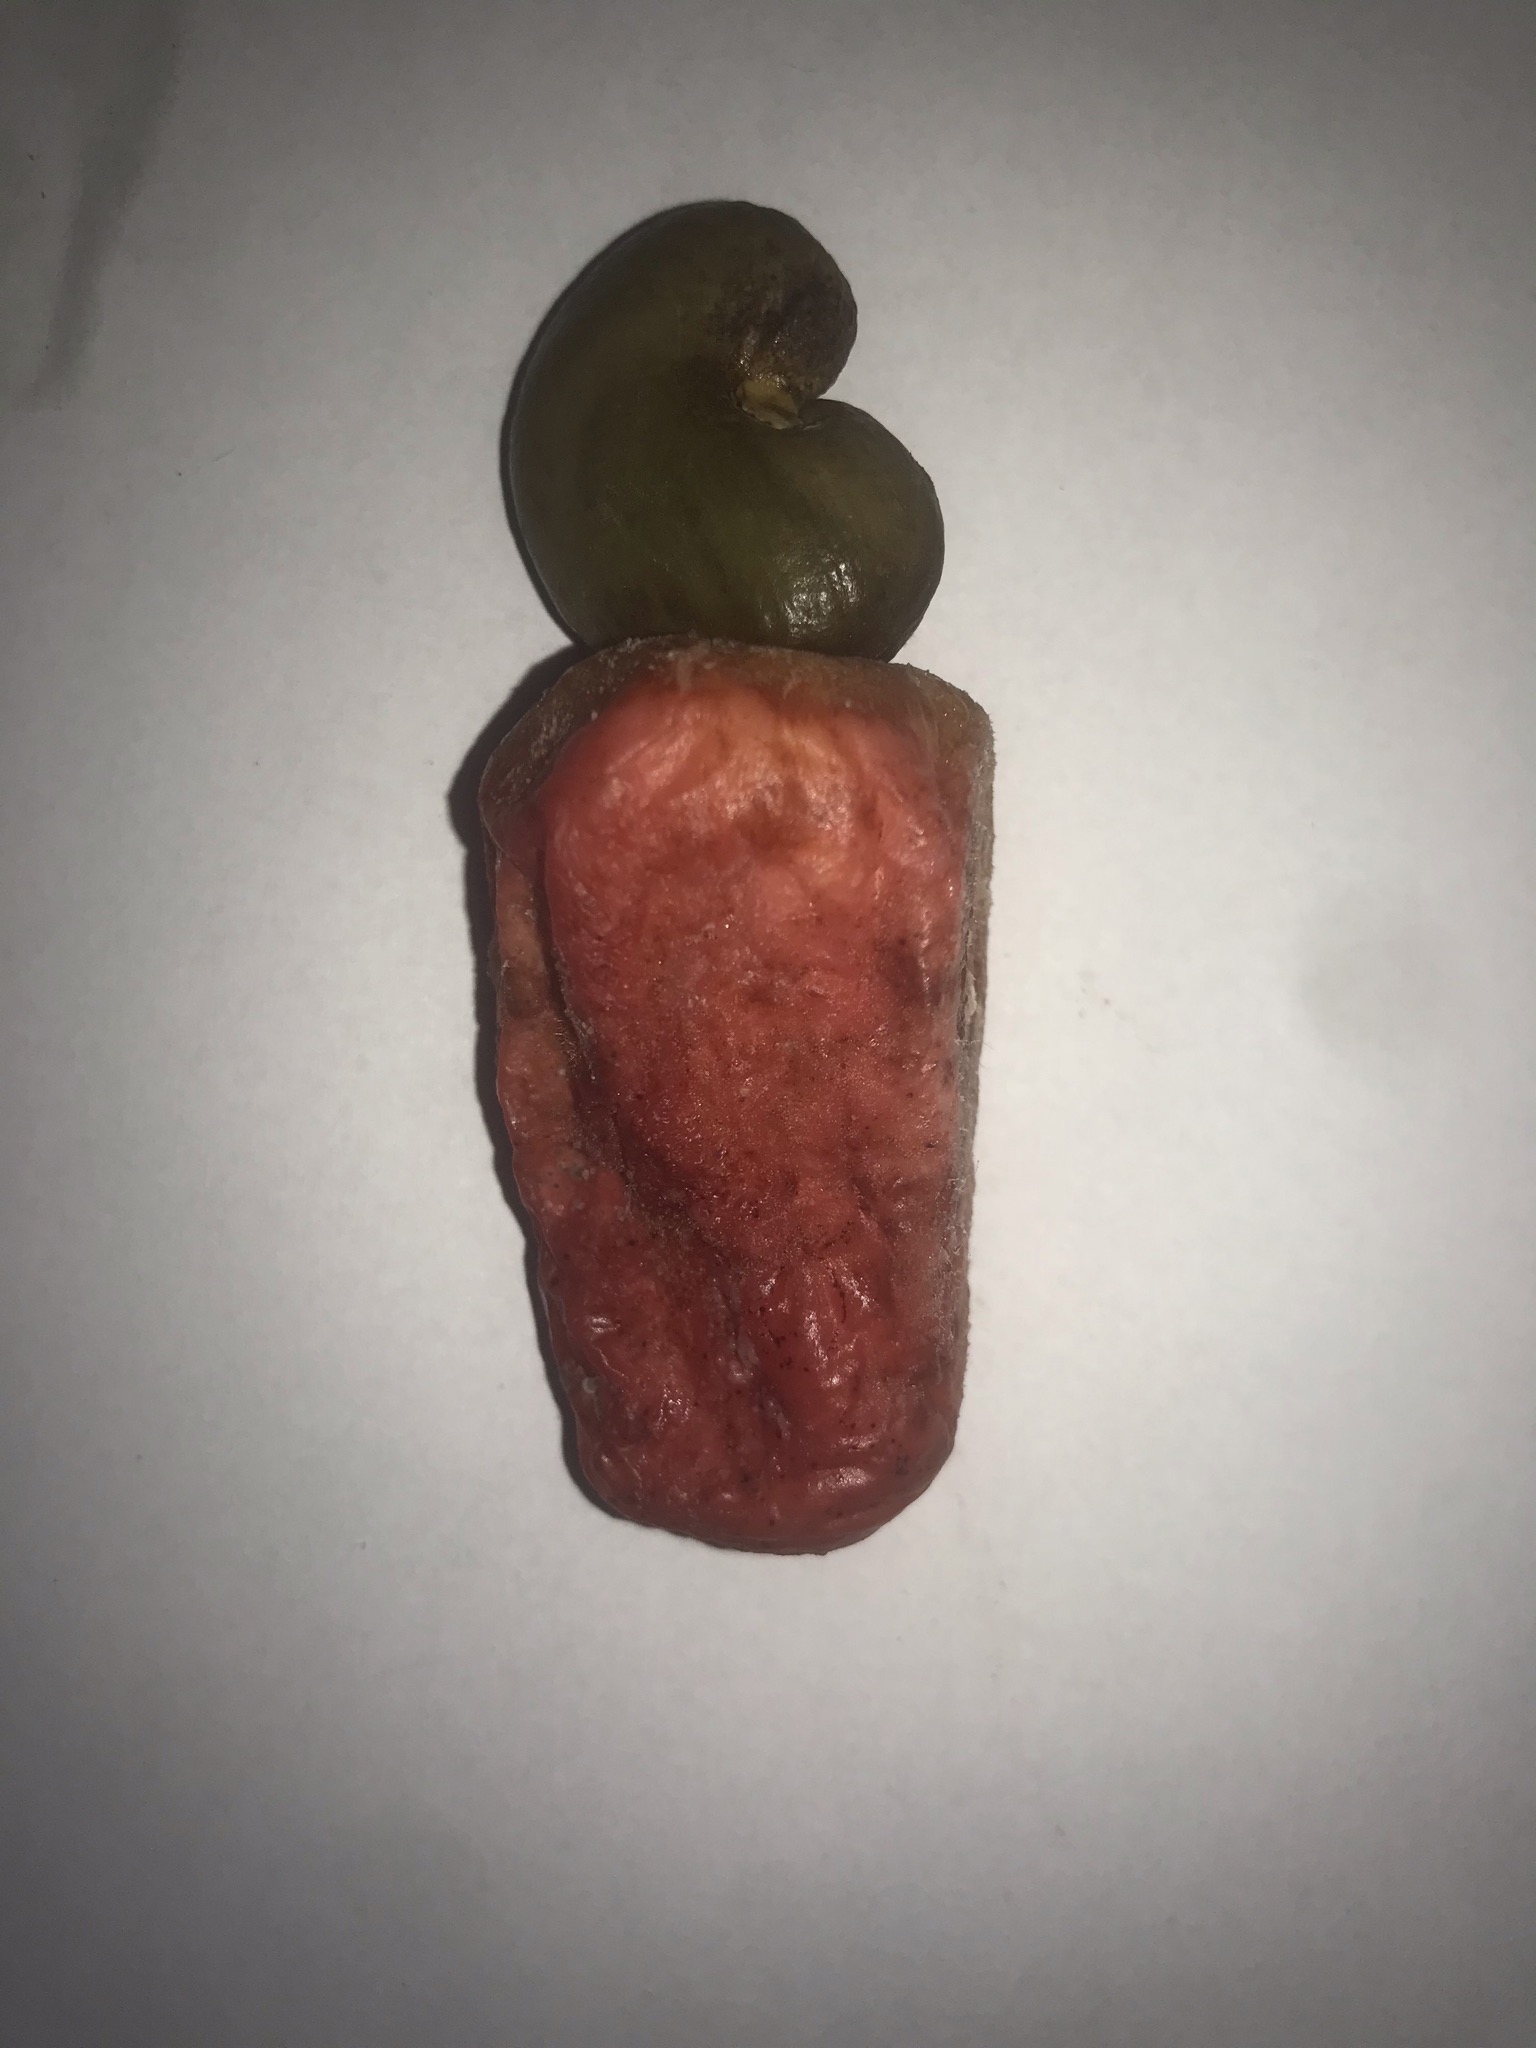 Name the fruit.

caju vermelho
